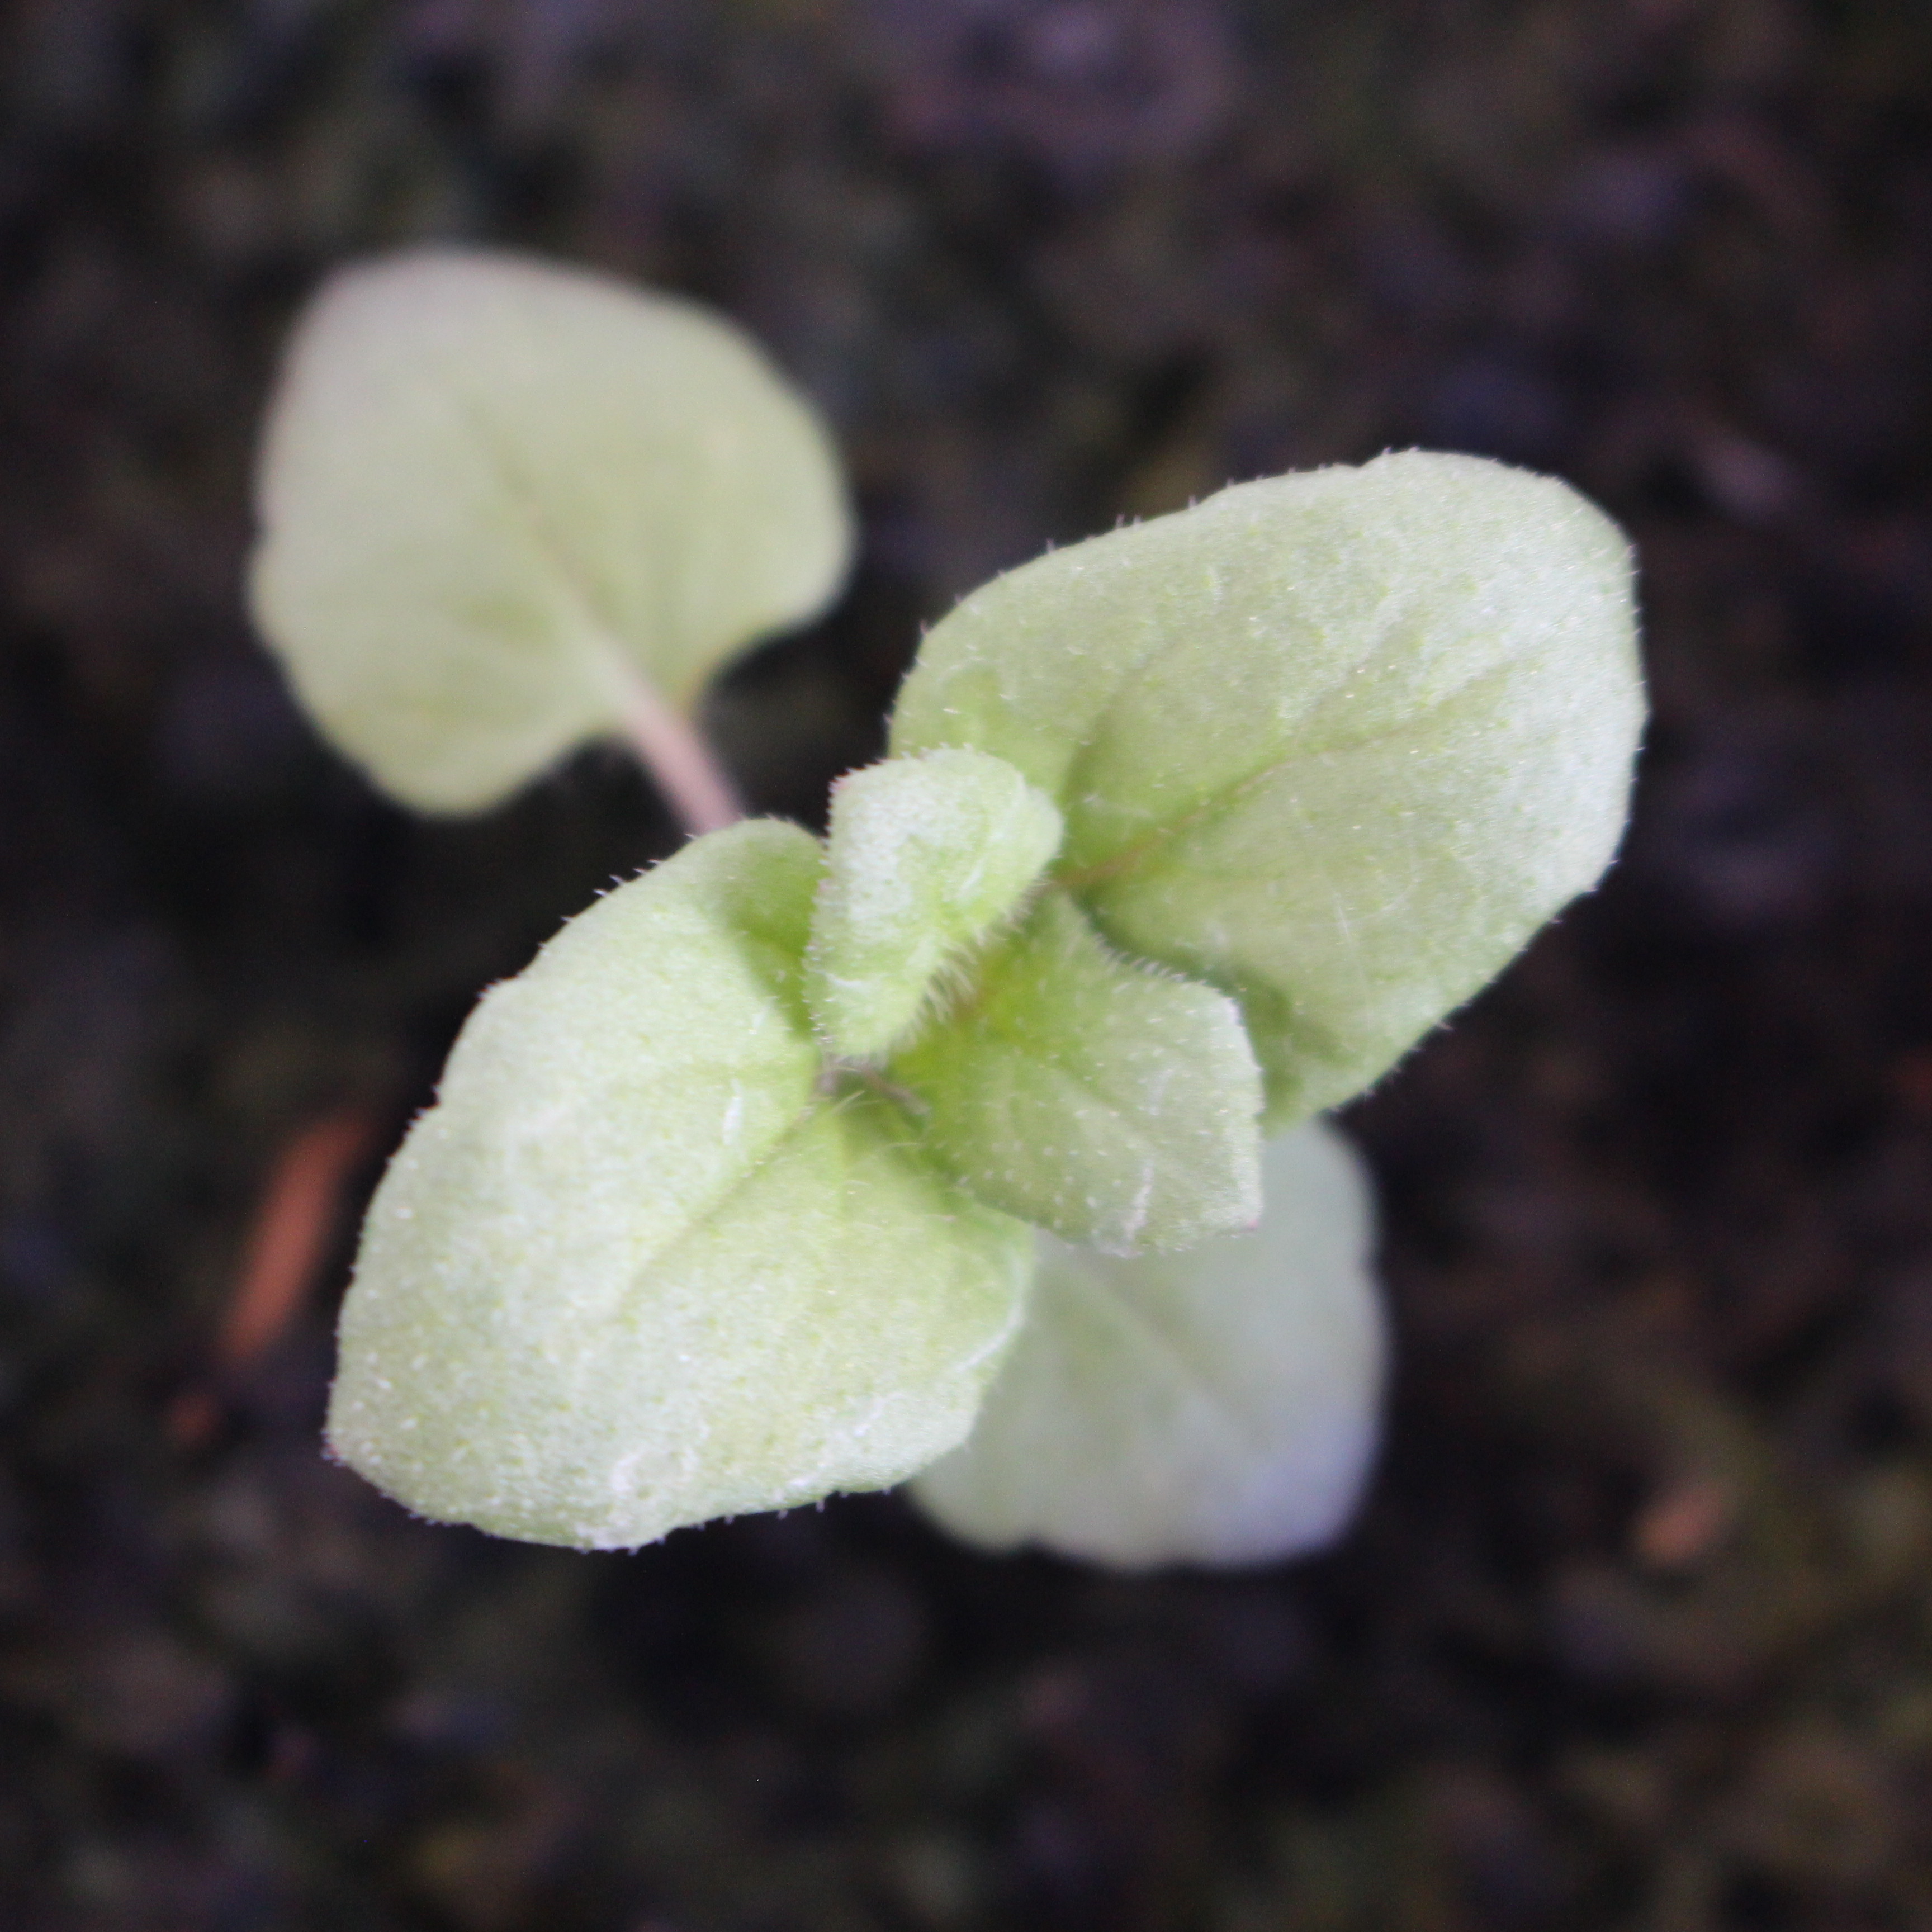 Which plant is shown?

Veronica persica
